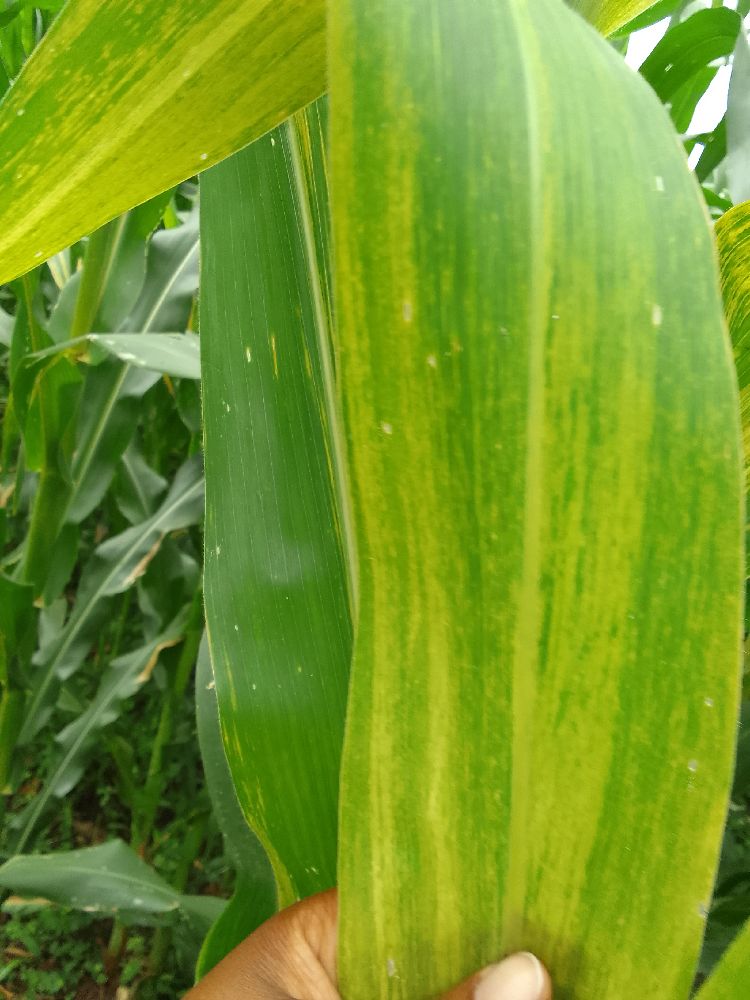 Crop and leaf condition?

maize, maize lethal necrosis
